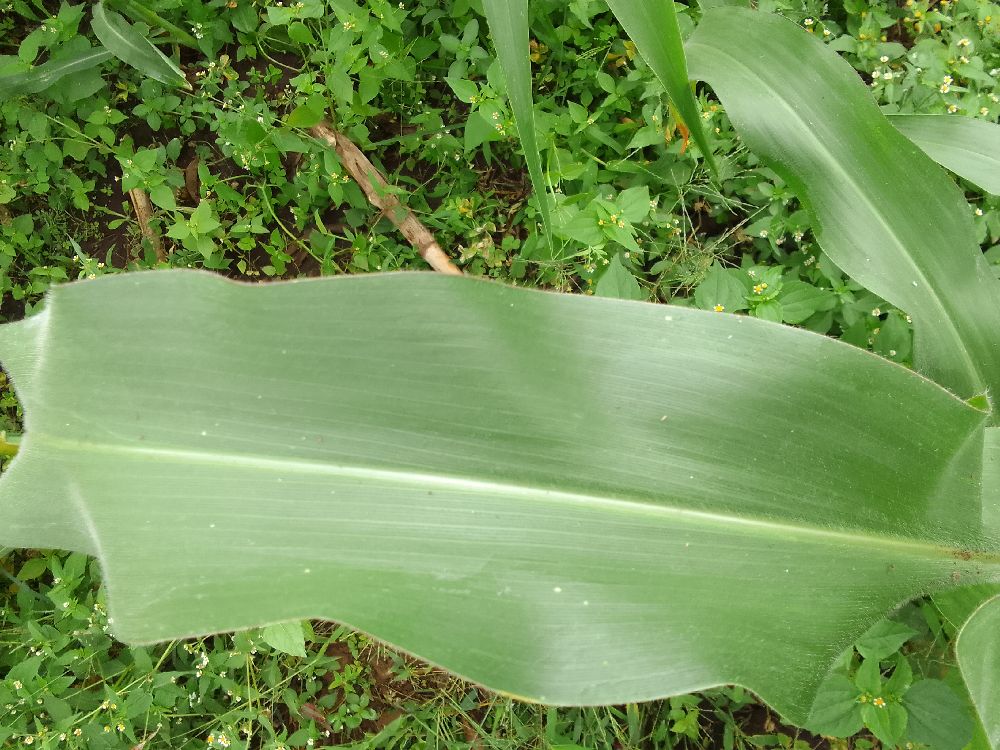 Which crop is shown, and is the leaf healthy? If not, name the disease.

maize, healthy
